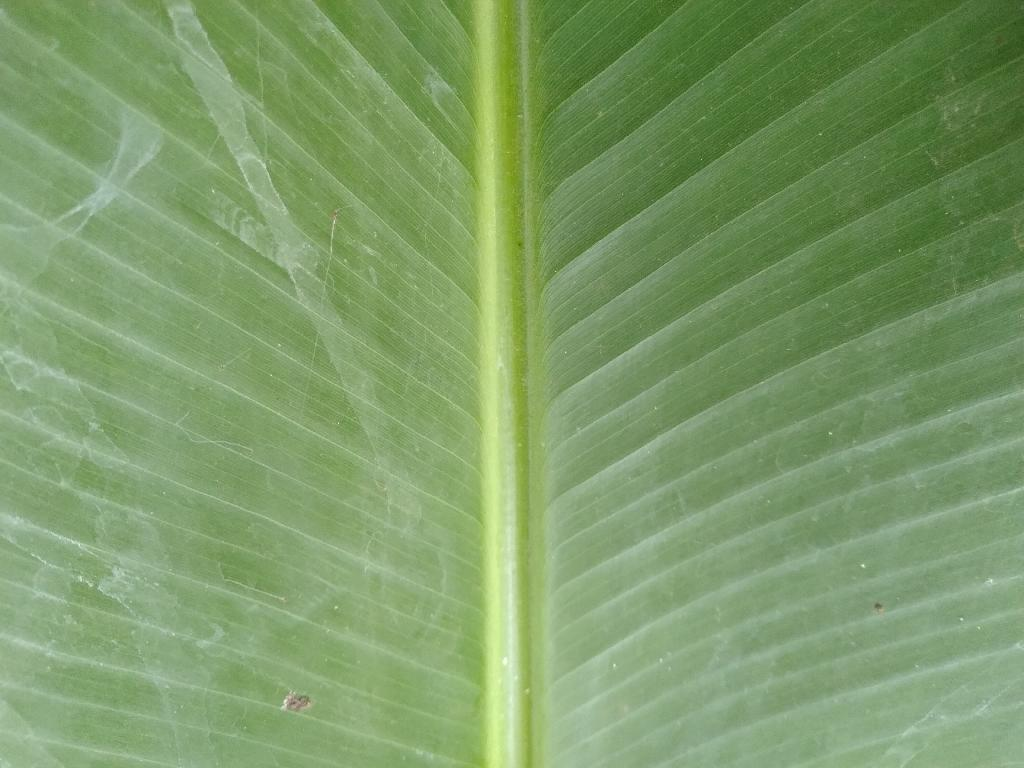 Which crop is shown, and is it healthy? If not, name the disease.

banana, healthy
